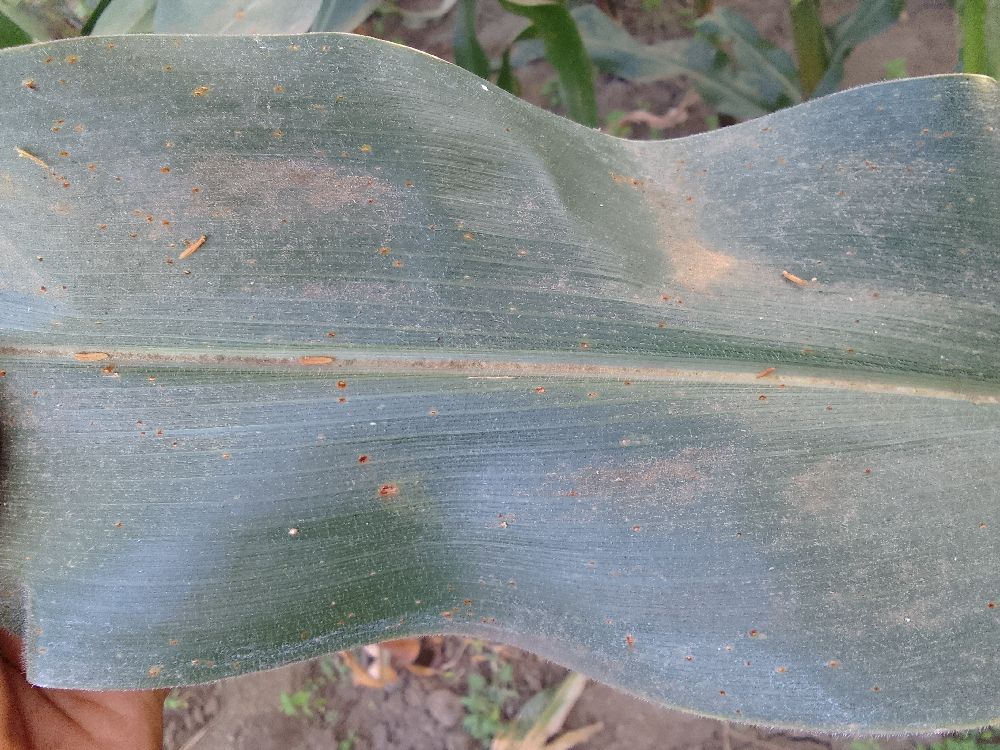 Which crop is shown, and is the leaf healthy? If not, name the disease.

maize, healthy
